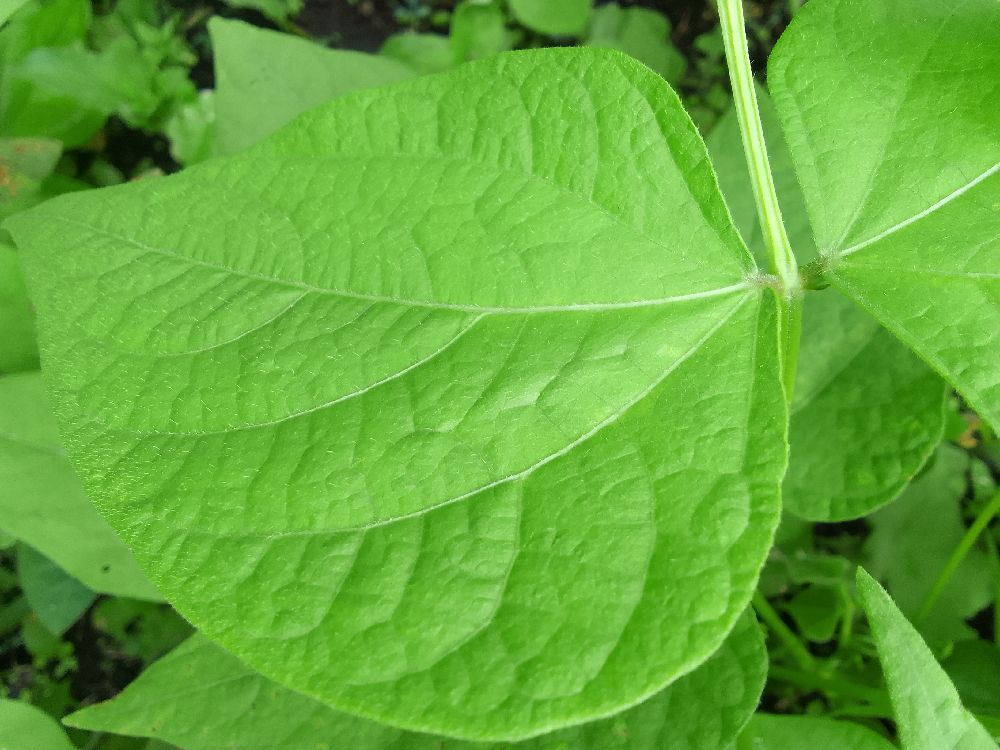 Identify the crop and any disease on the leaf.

common bean, healthy
